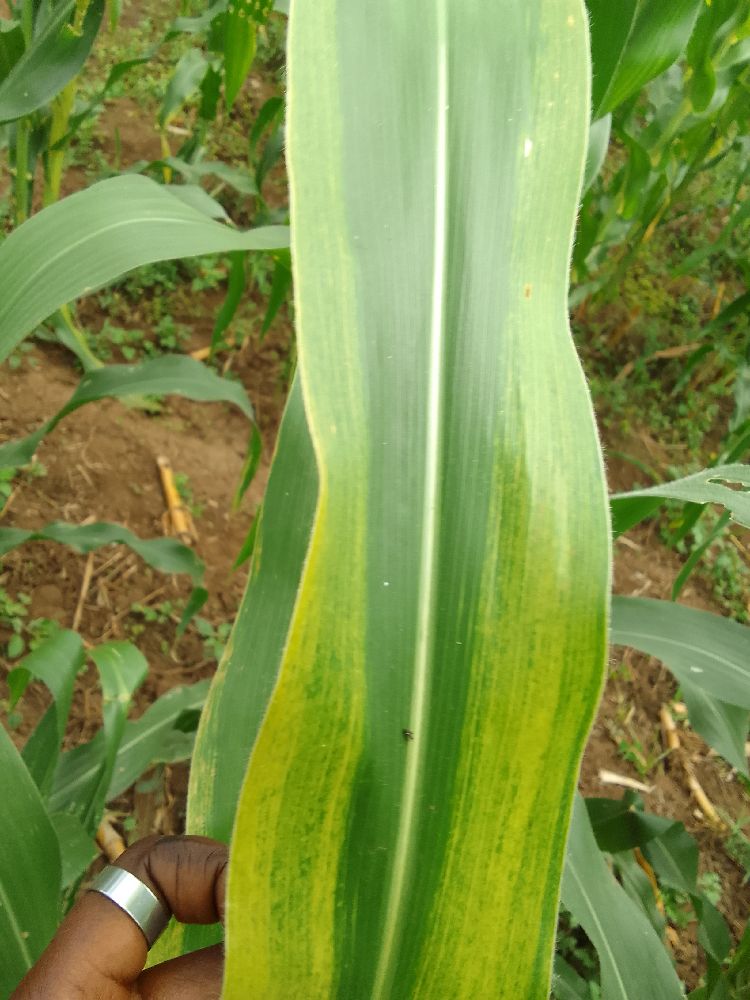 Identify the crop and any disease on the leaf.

maize, maize lethal necrosis
